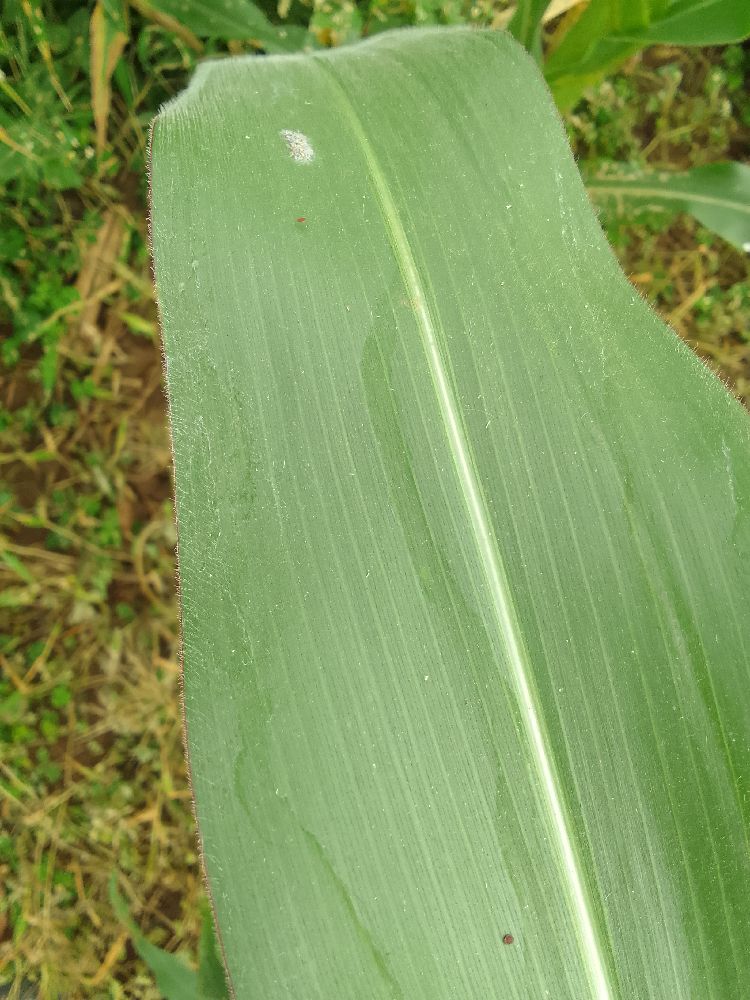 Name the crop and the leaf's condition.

maize, healthy
